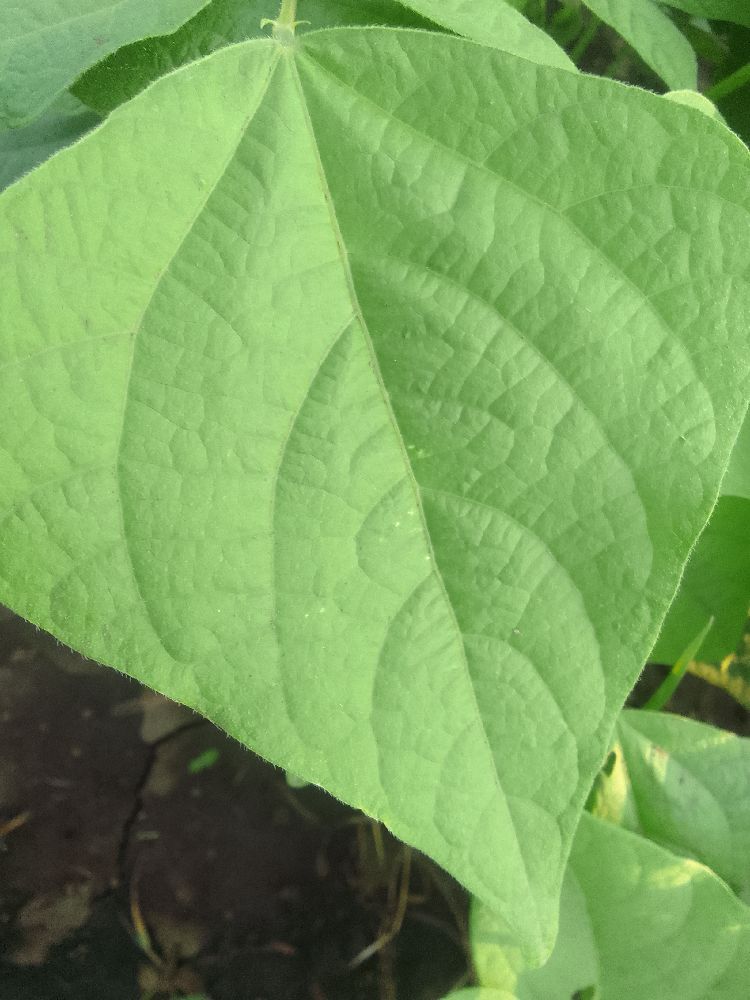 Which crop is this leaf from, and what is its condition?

common bean, healthy
